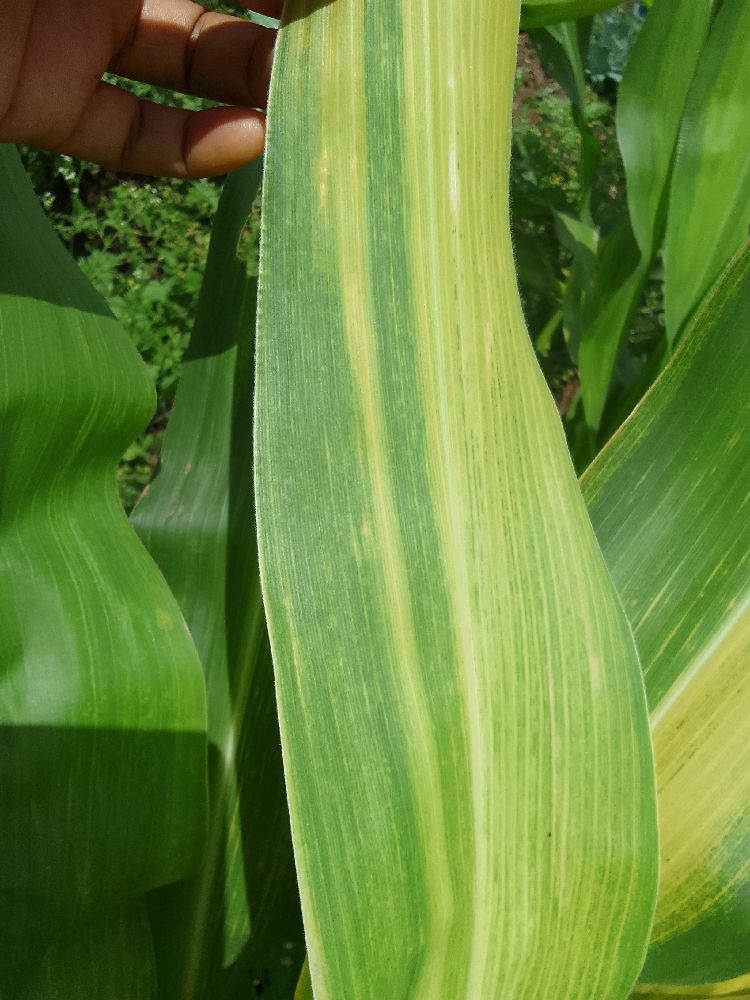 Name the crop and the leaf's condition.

maize, maize lethal necrosis
